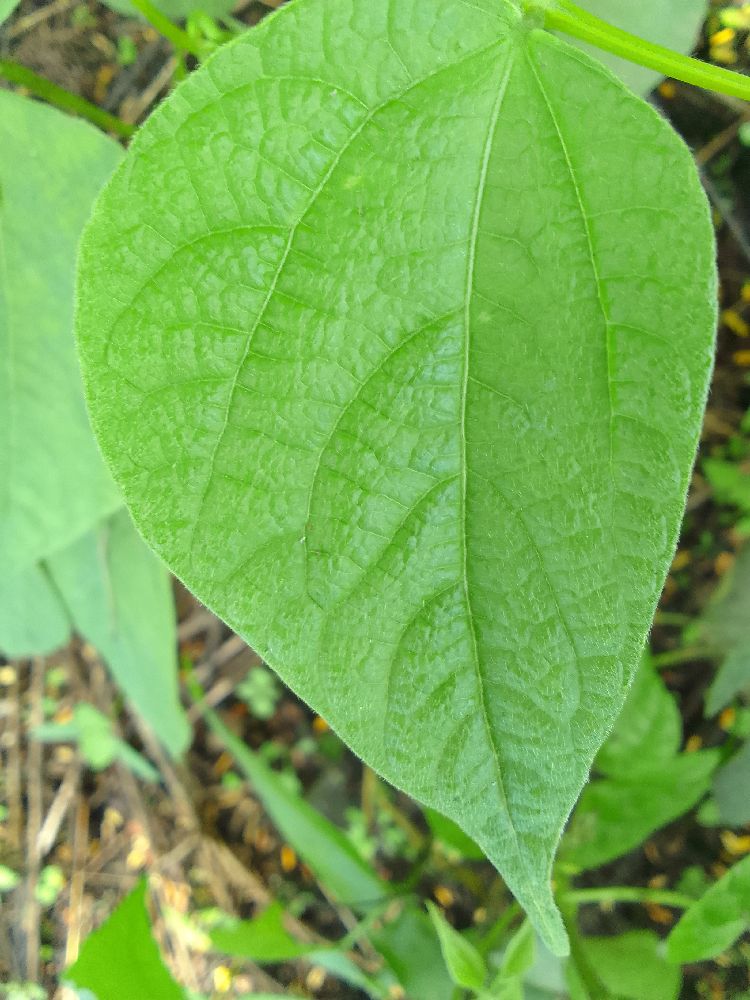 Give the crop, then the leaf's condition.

common bean, healthy
